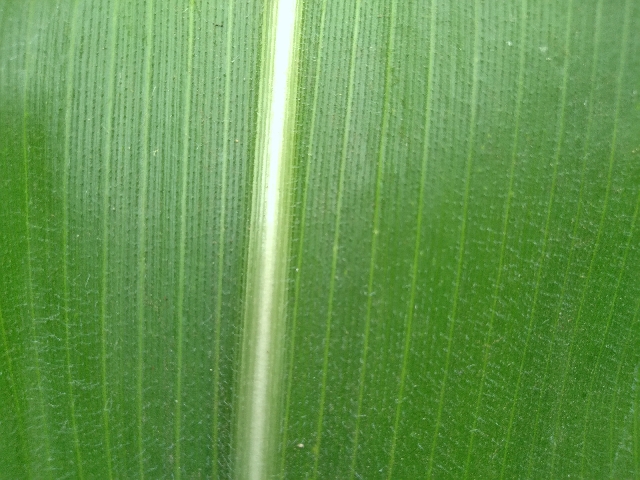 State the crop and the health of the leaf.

maize, healthy
